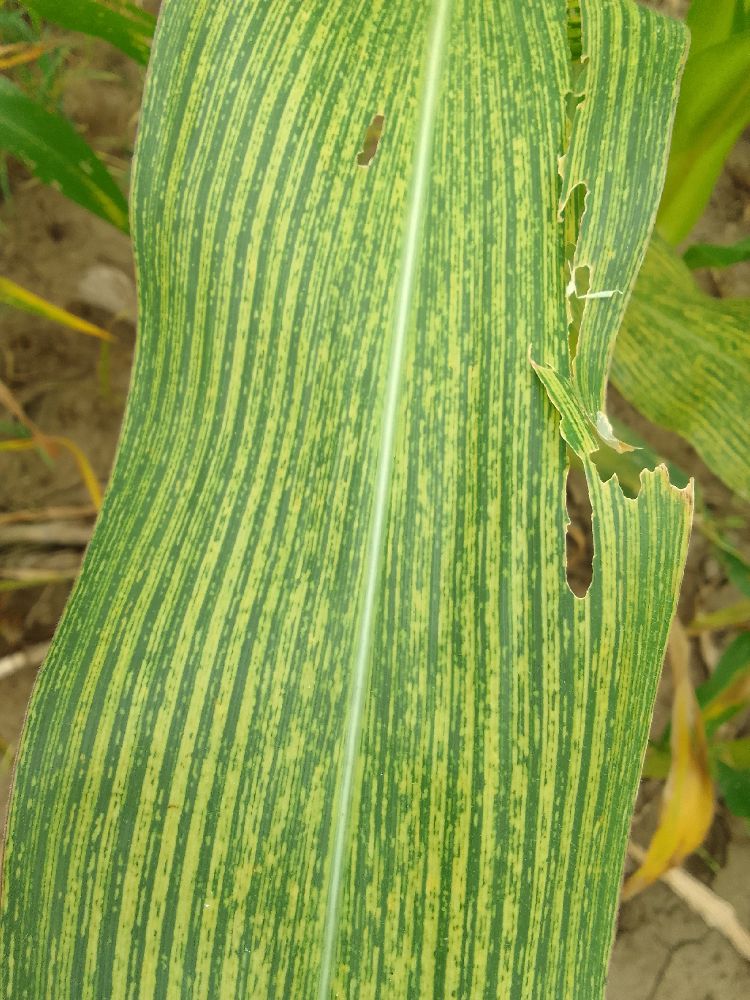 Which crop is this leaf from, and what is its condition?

maize, maize streak virus
